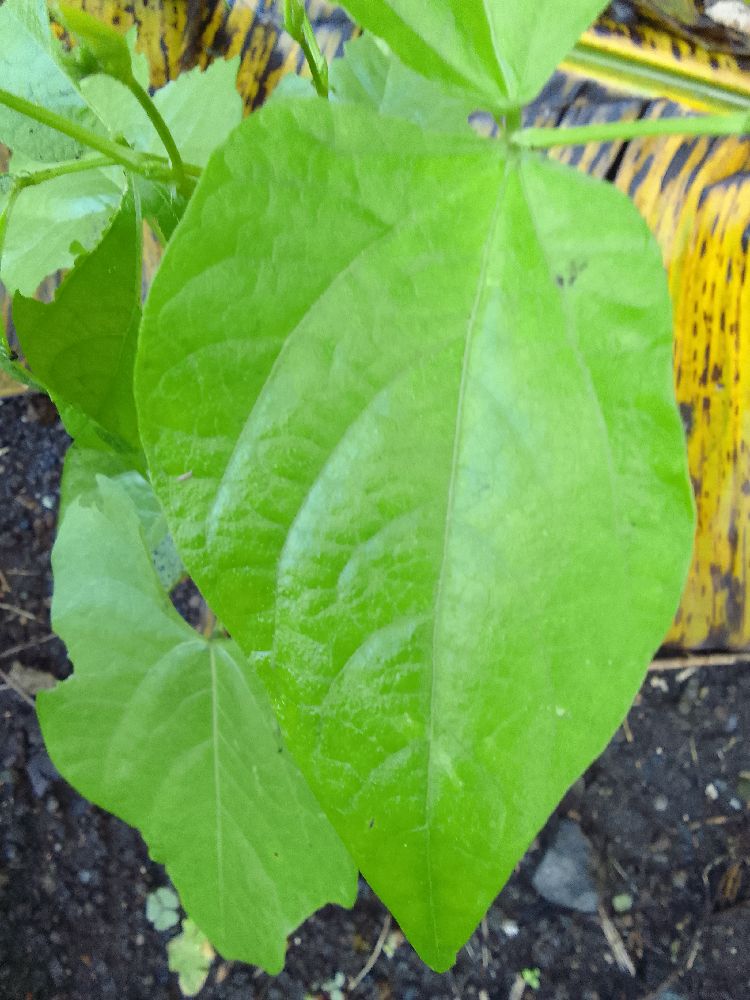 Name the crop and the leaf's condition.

common bean, healthy
